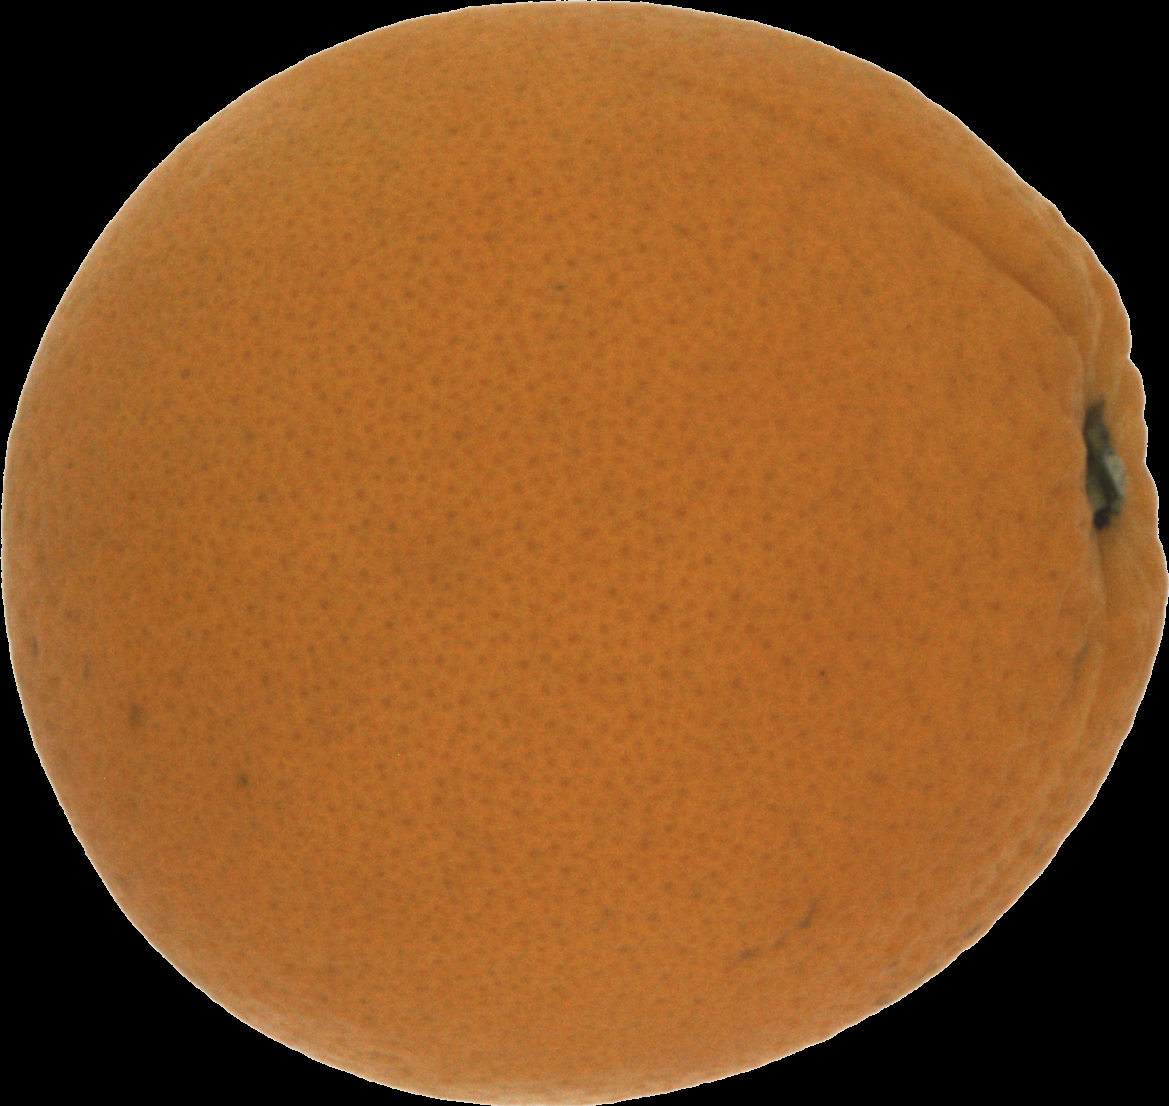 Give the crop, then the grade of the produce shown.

orange, good
